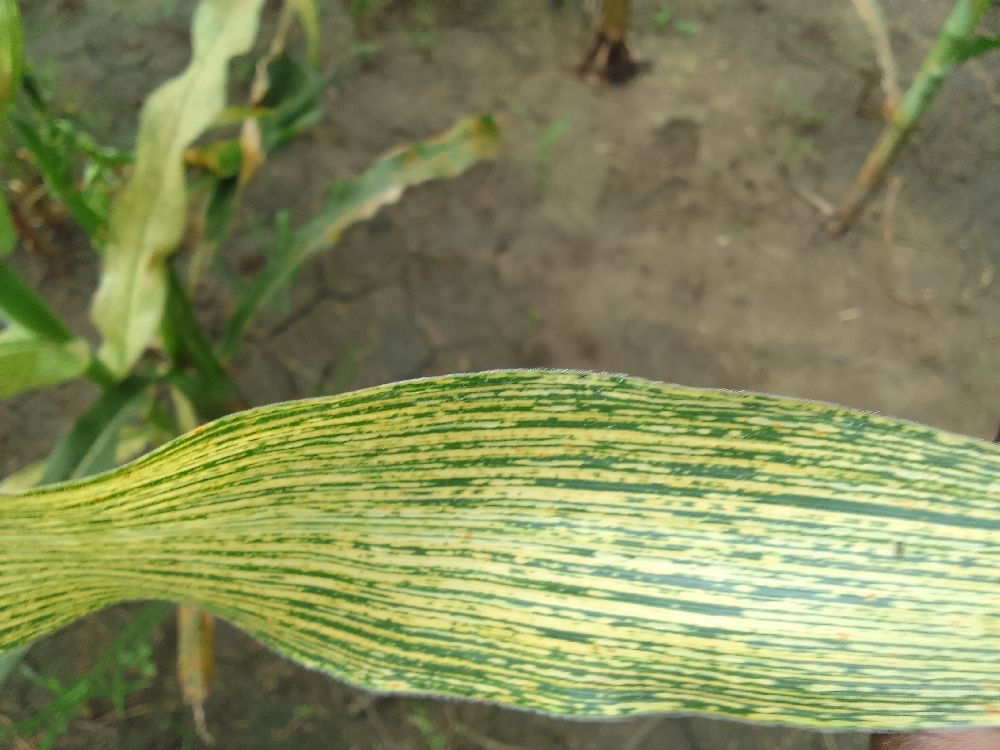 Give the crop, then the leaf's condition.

maize, maize streak virus
